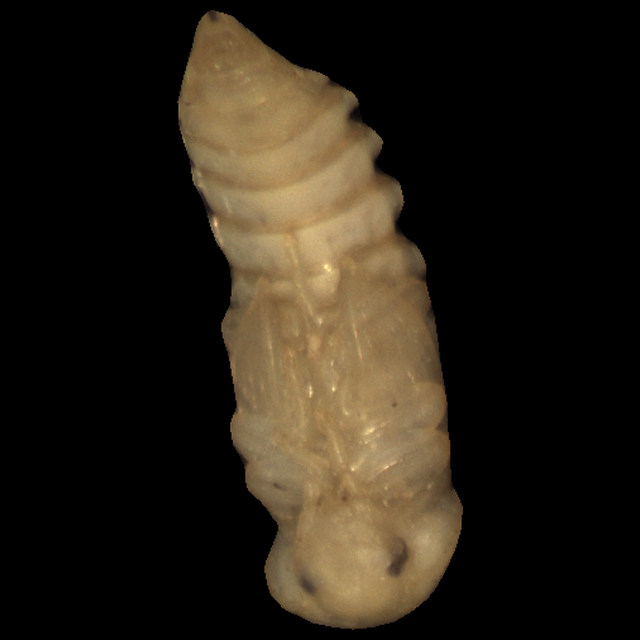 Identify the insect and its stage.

mealworm pupa
